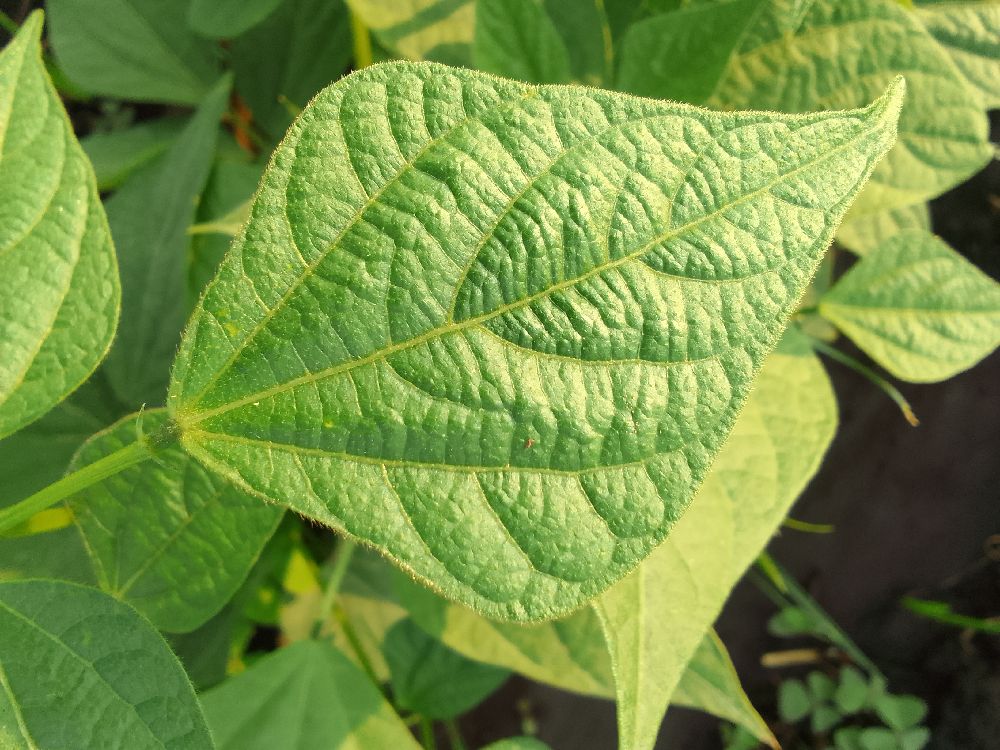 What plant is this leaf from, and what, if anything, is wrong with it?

common bean, healthy
